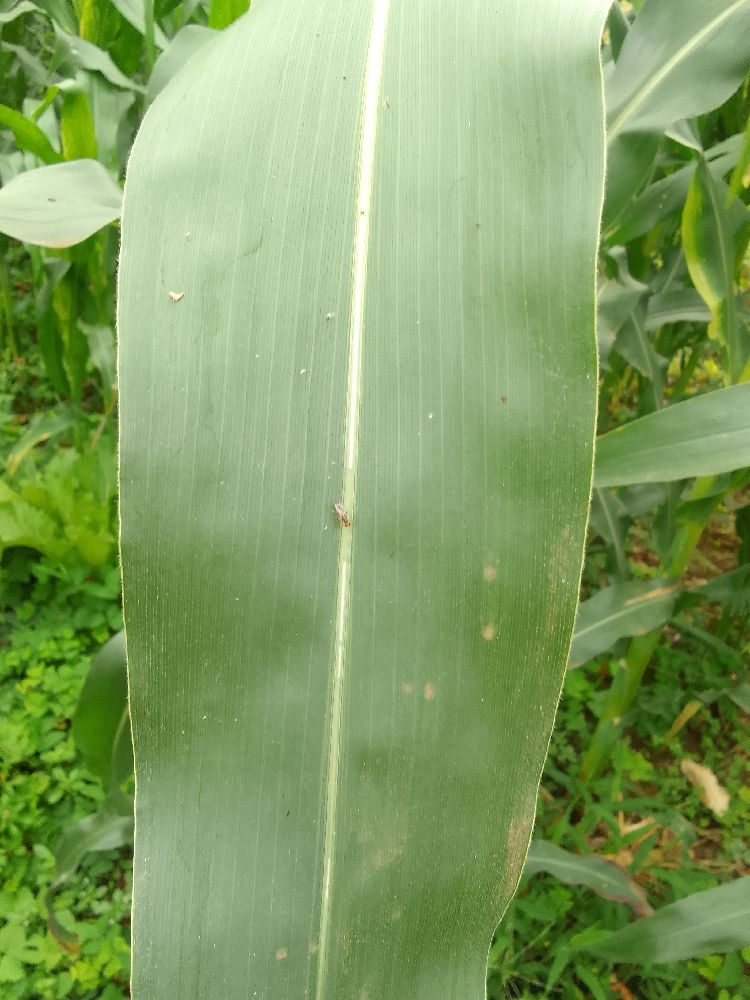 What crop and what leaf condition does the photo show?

maize, healthy
